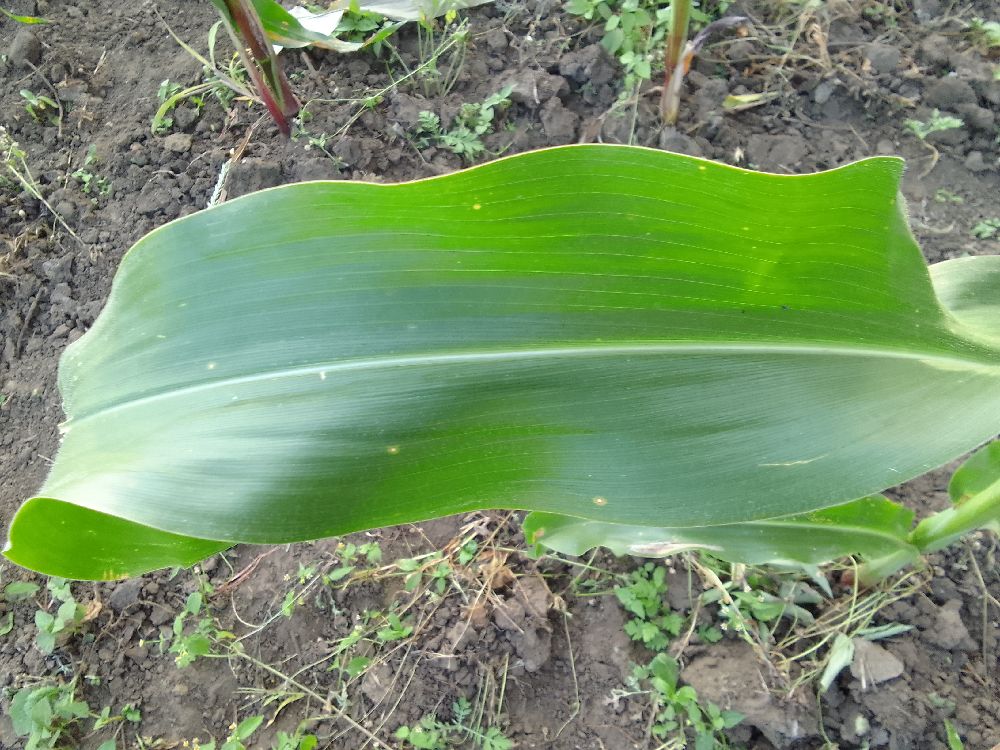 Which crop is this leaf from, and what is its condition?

maize, healthy
